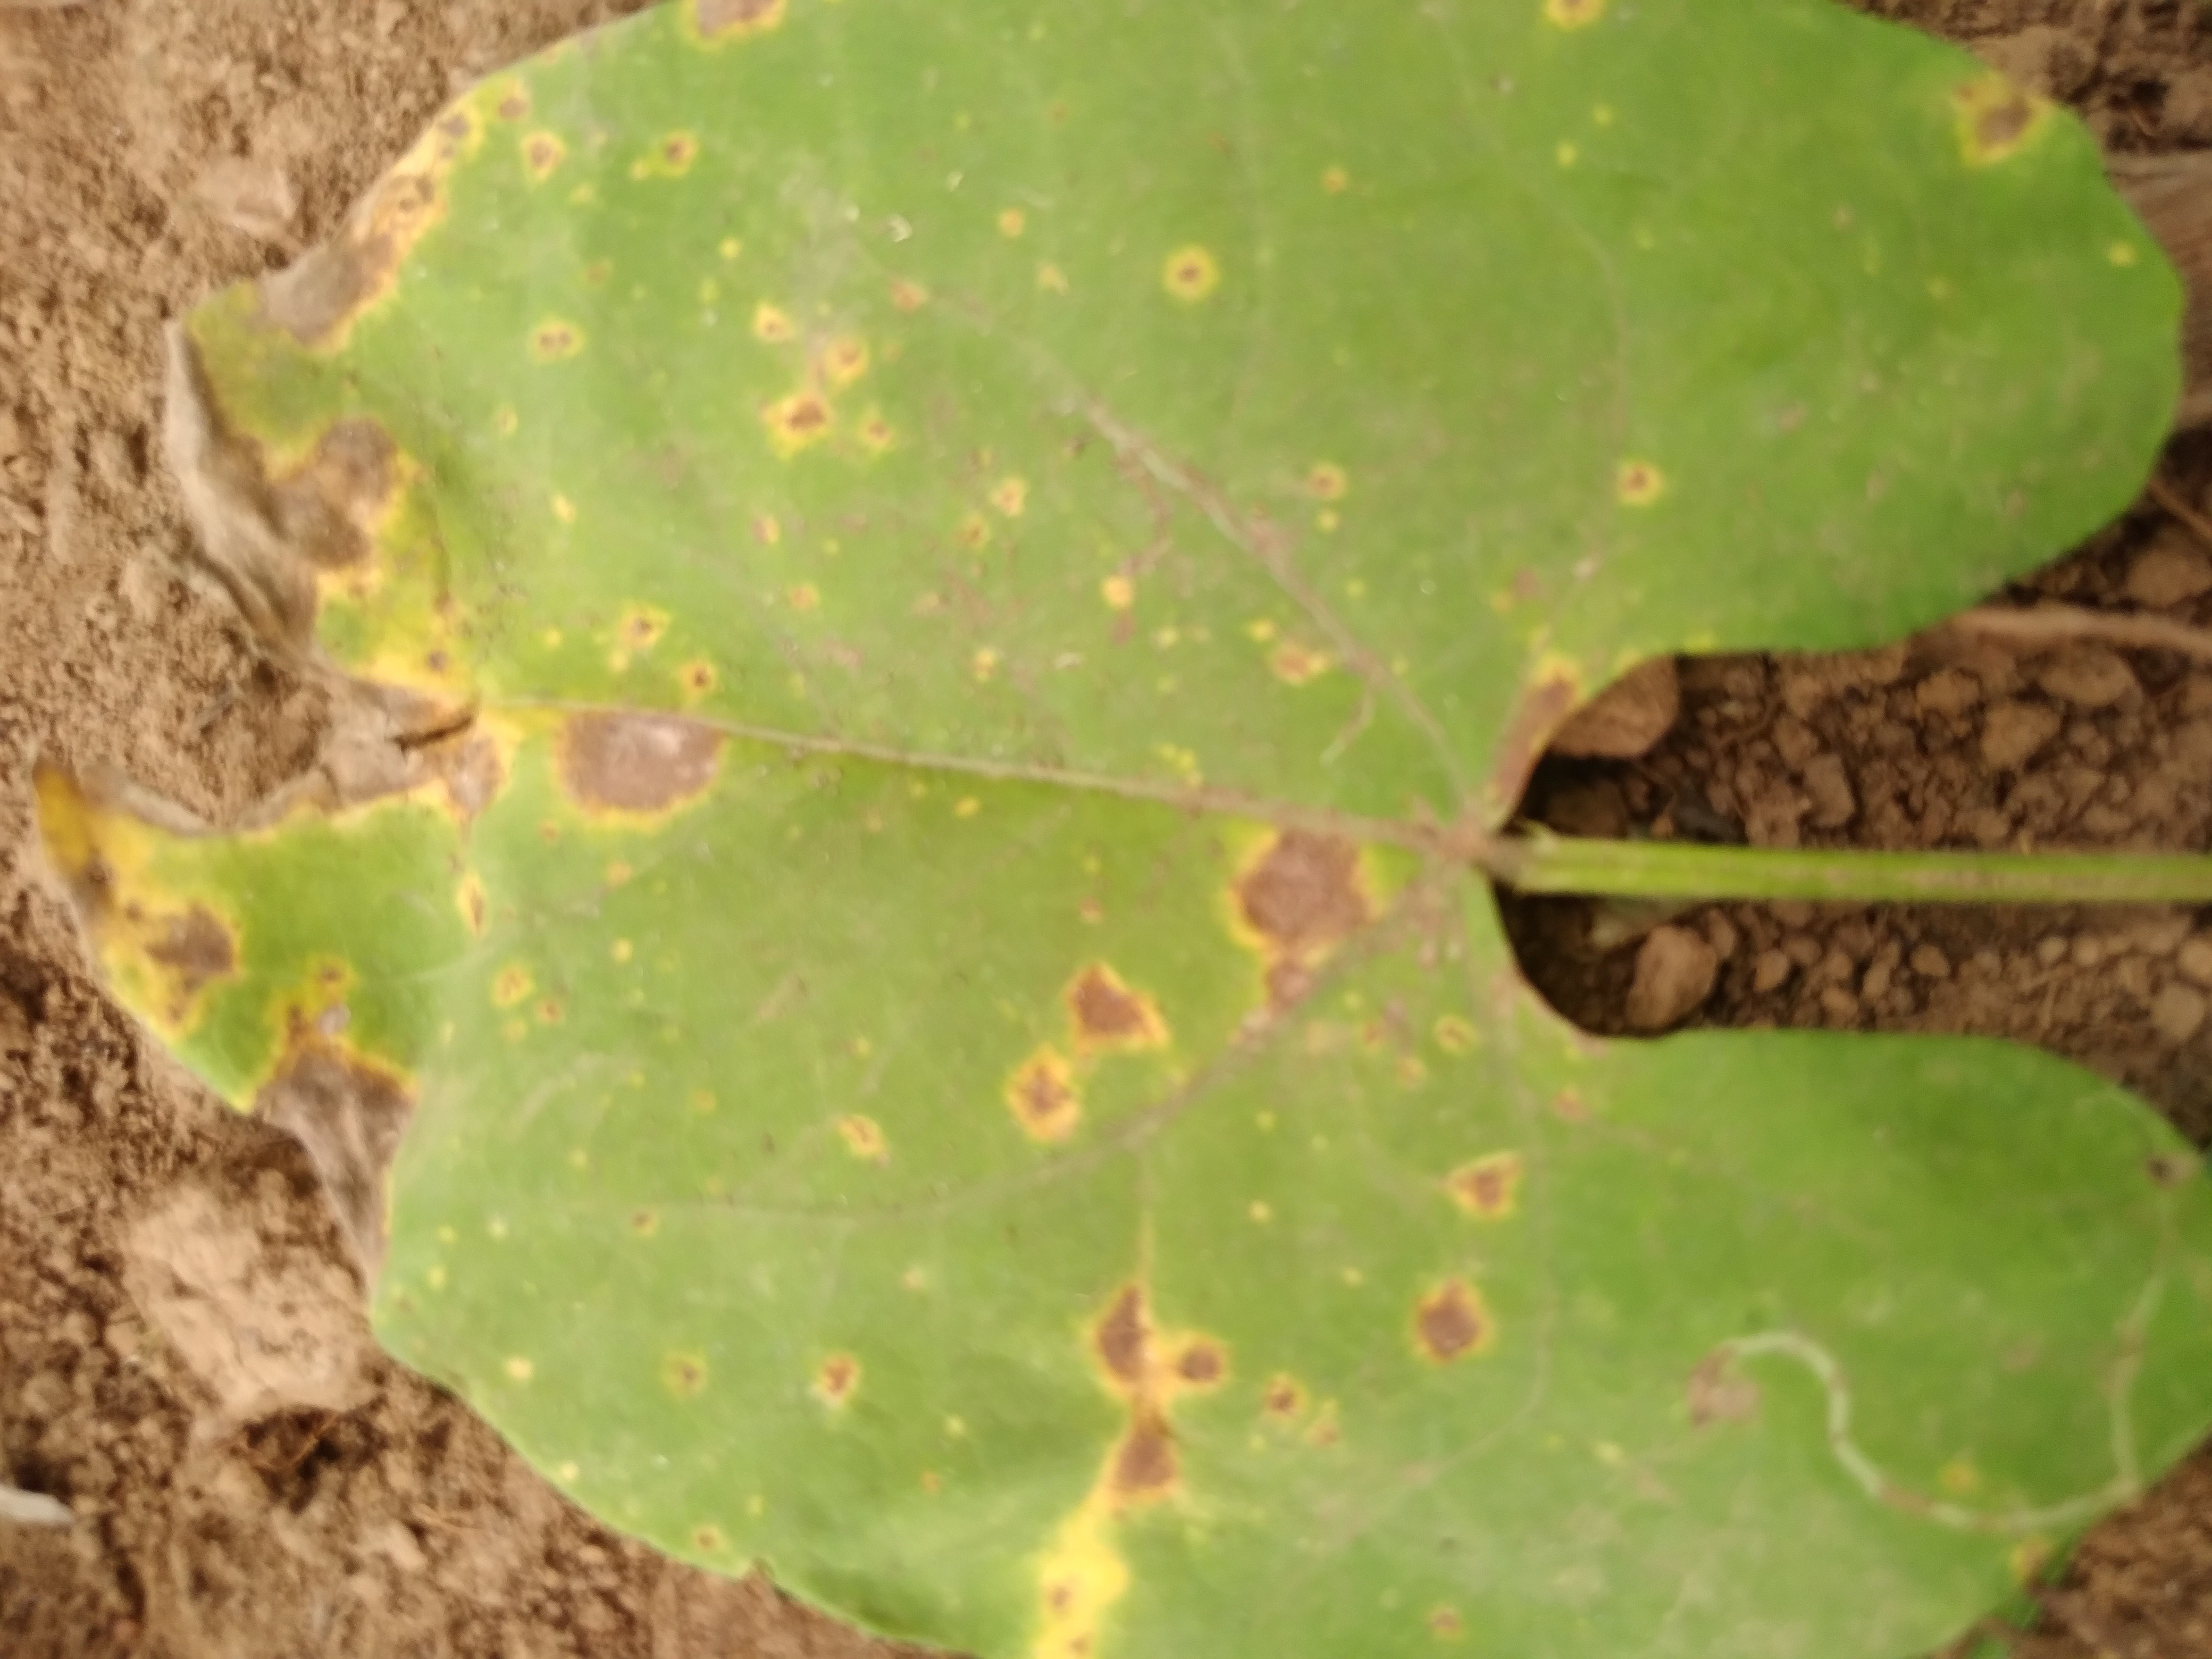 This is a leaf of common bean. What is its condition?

rust
